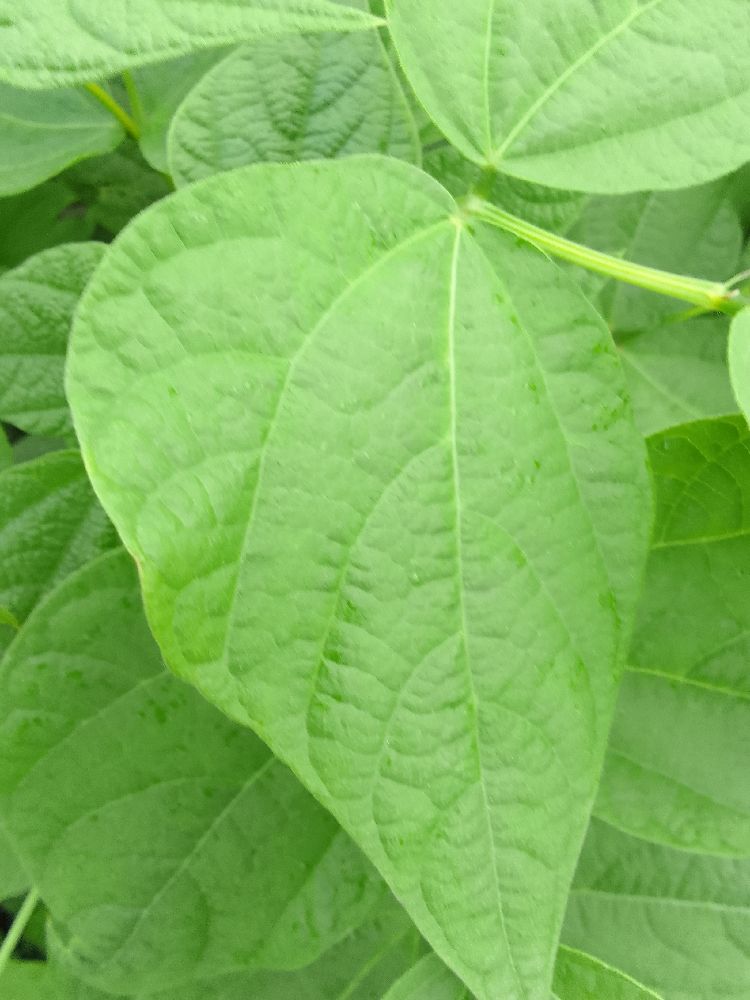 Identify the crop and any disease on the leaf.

common bean, healthy
